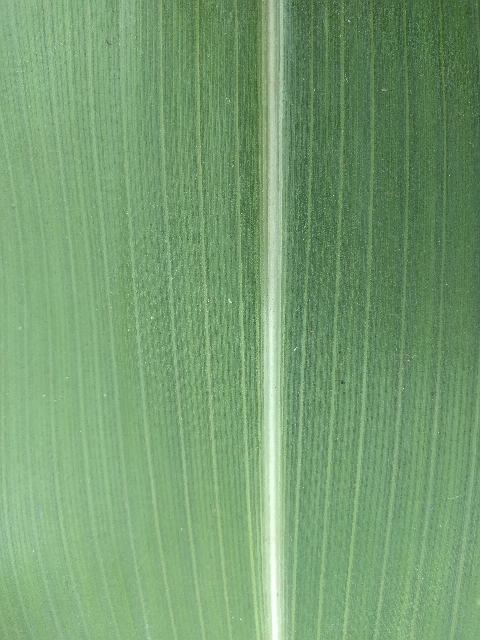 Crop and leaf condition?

maize, healthy
